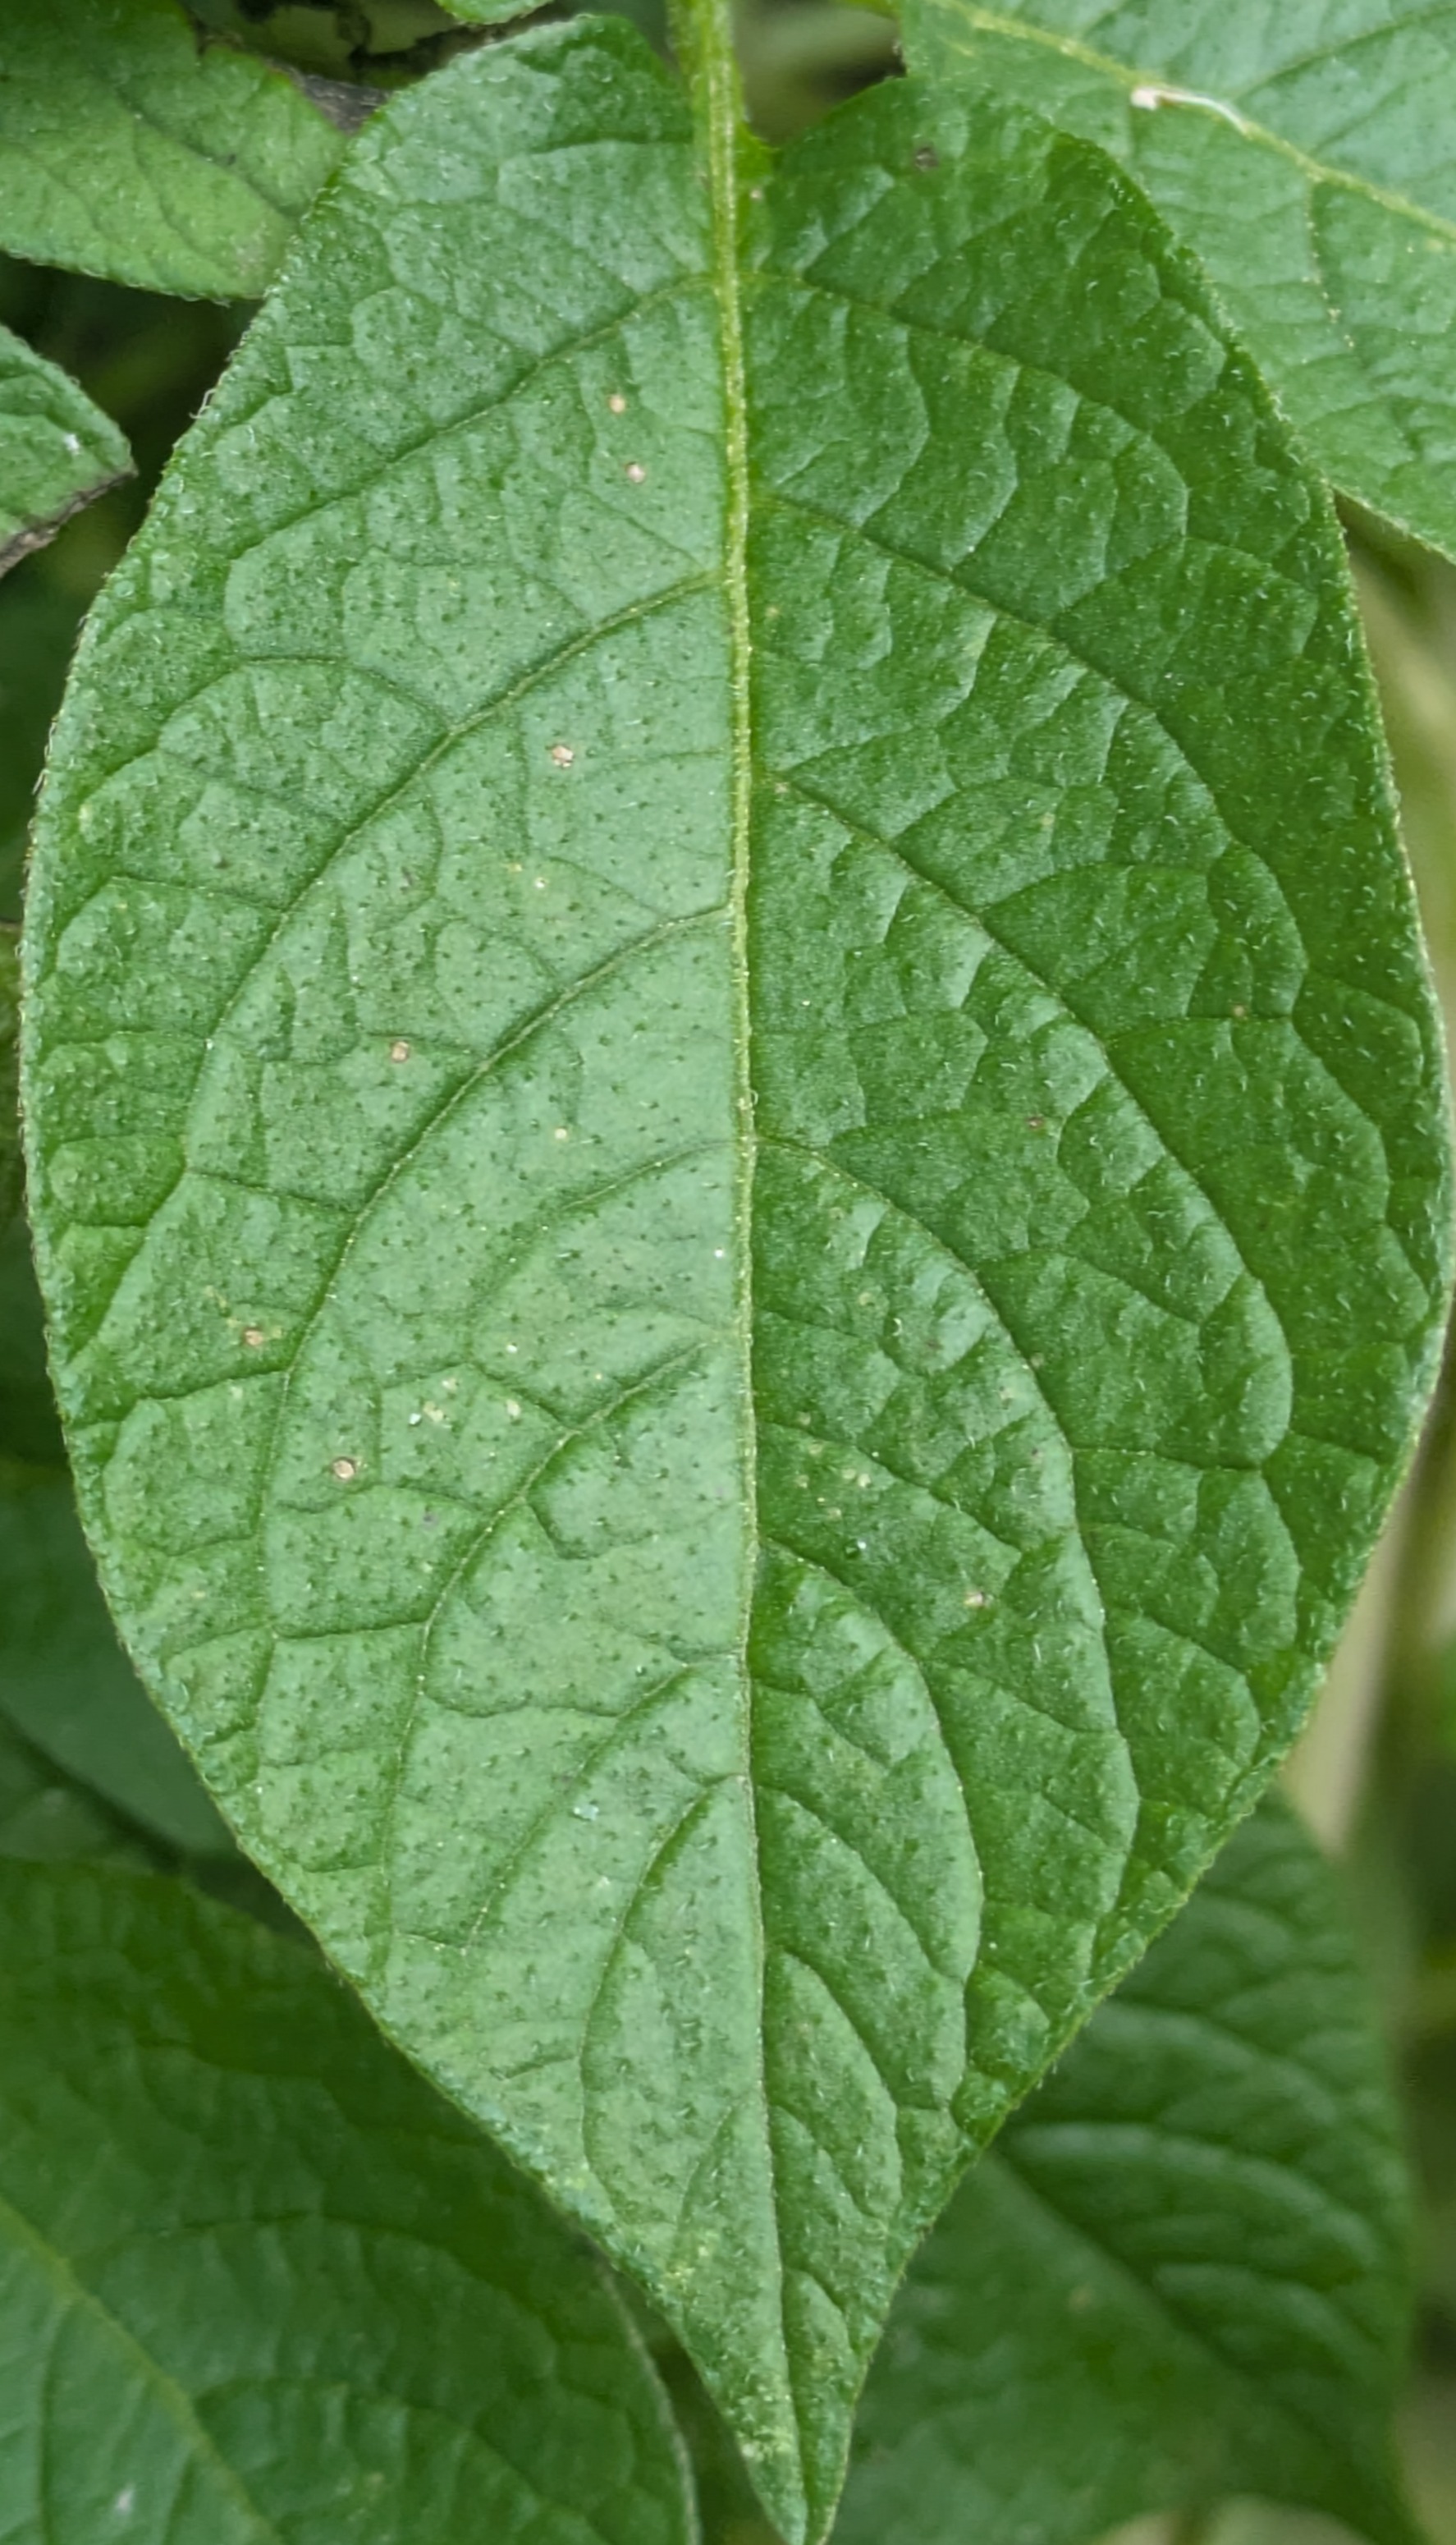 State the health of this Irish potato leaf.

healthy
